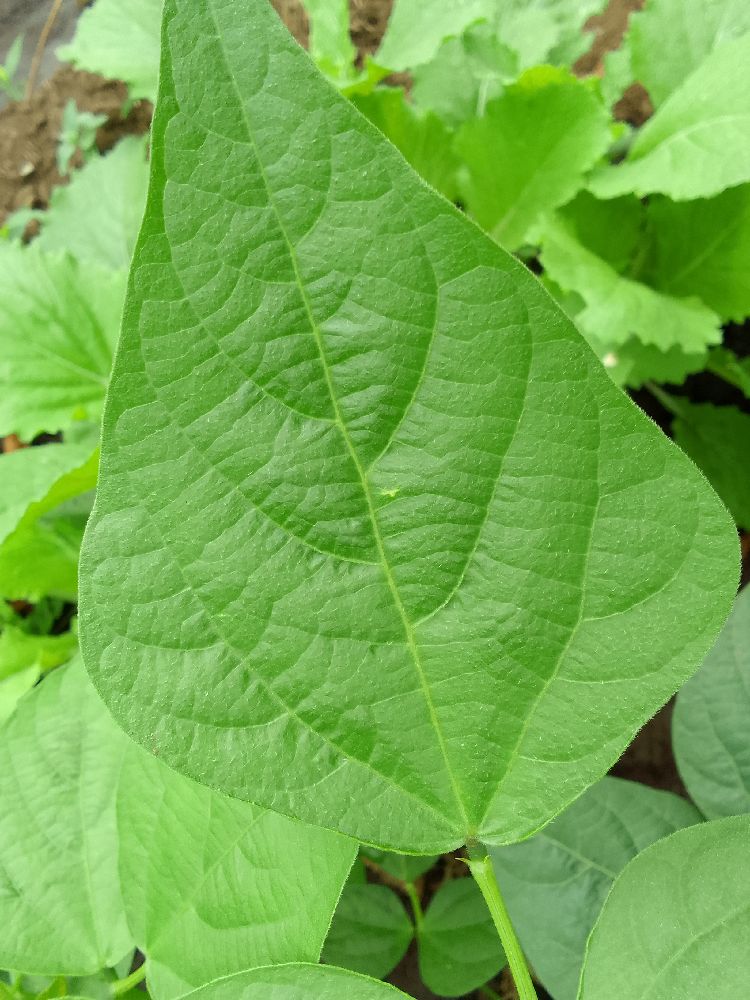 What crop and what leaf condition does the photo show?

common bean, healthy
